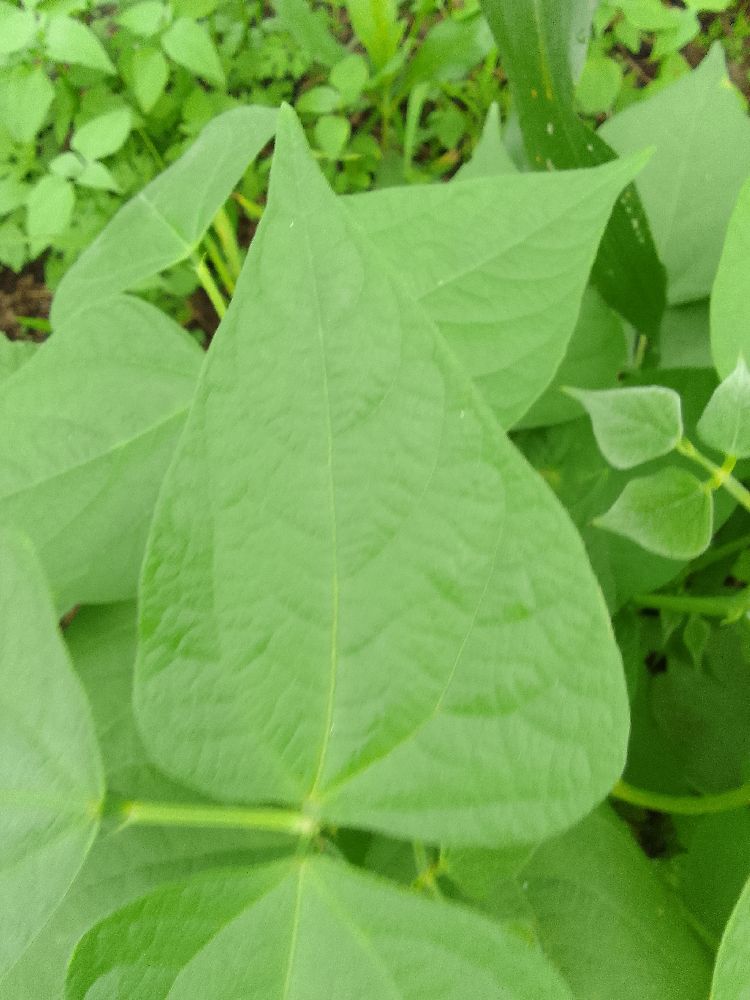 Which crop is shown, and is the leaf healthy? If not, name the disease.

common bean, healthy
